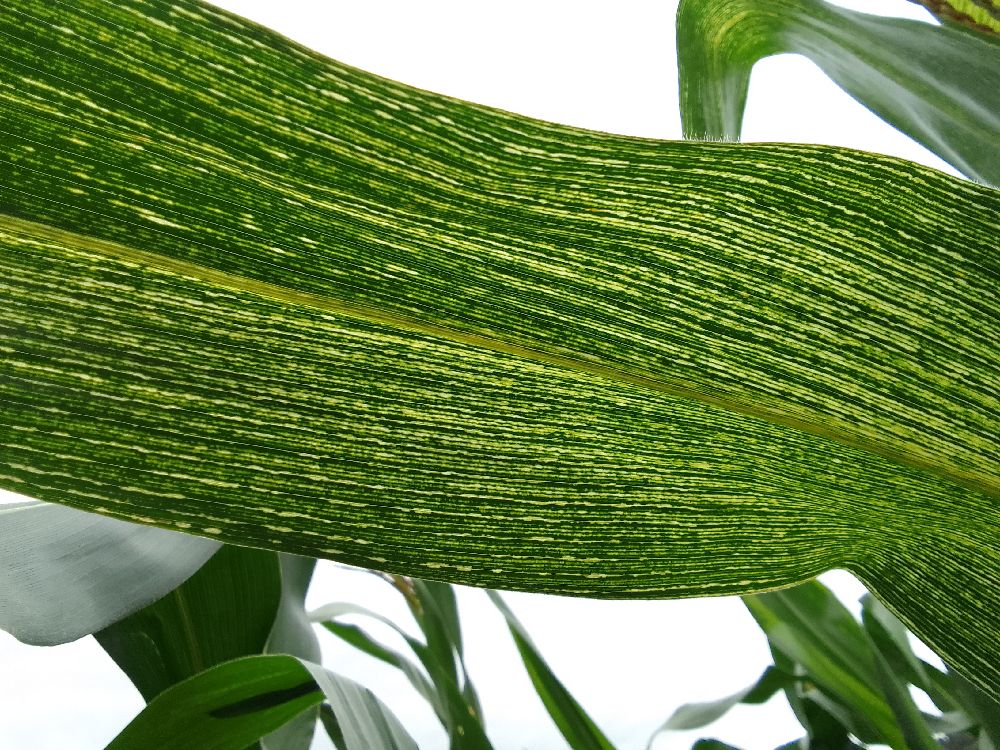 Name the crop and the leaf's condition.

maize, maize streak virus
